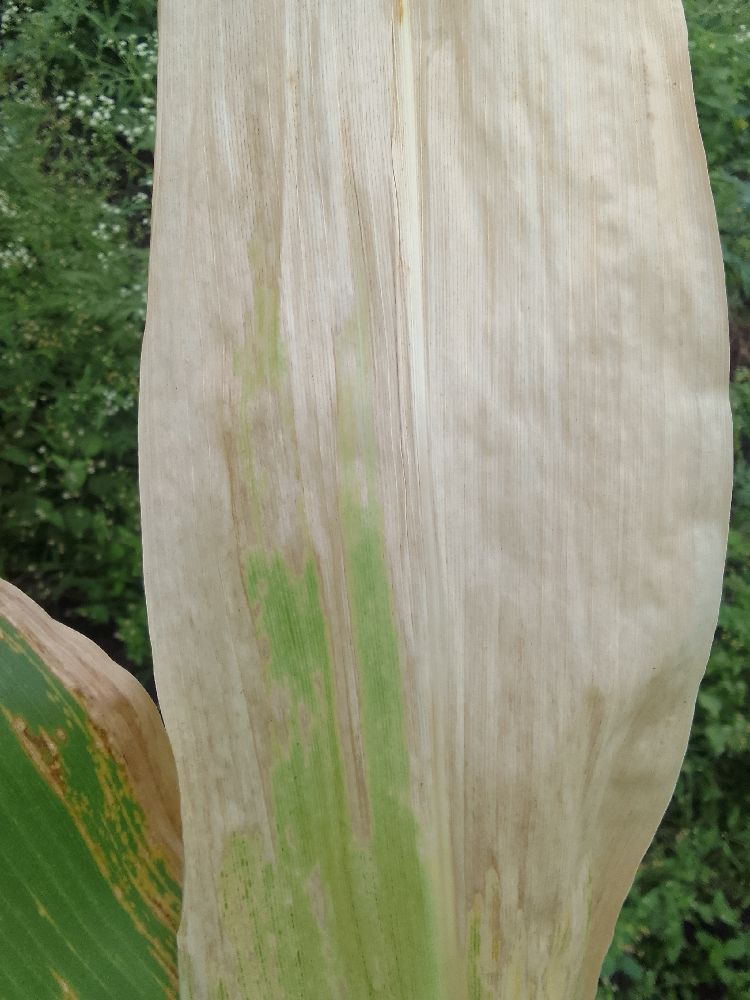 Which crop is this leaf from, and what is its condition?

maize, maize lethal necrosis
